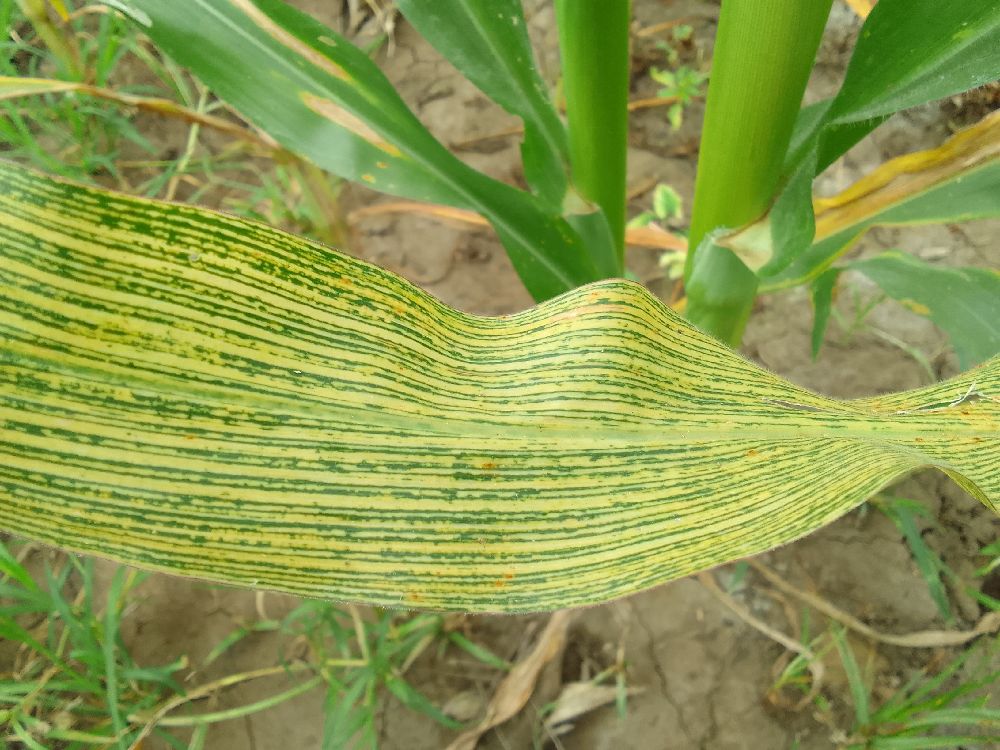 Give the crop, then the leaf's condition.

maize, maize streak virus
